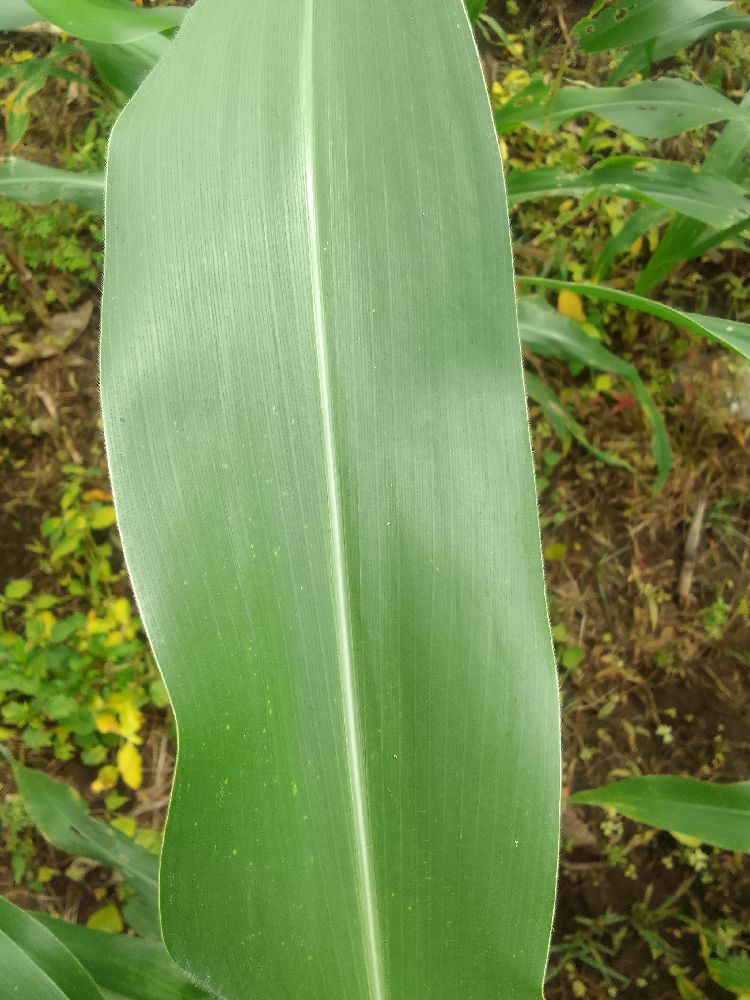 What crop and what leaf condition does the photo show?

maize, healthy
